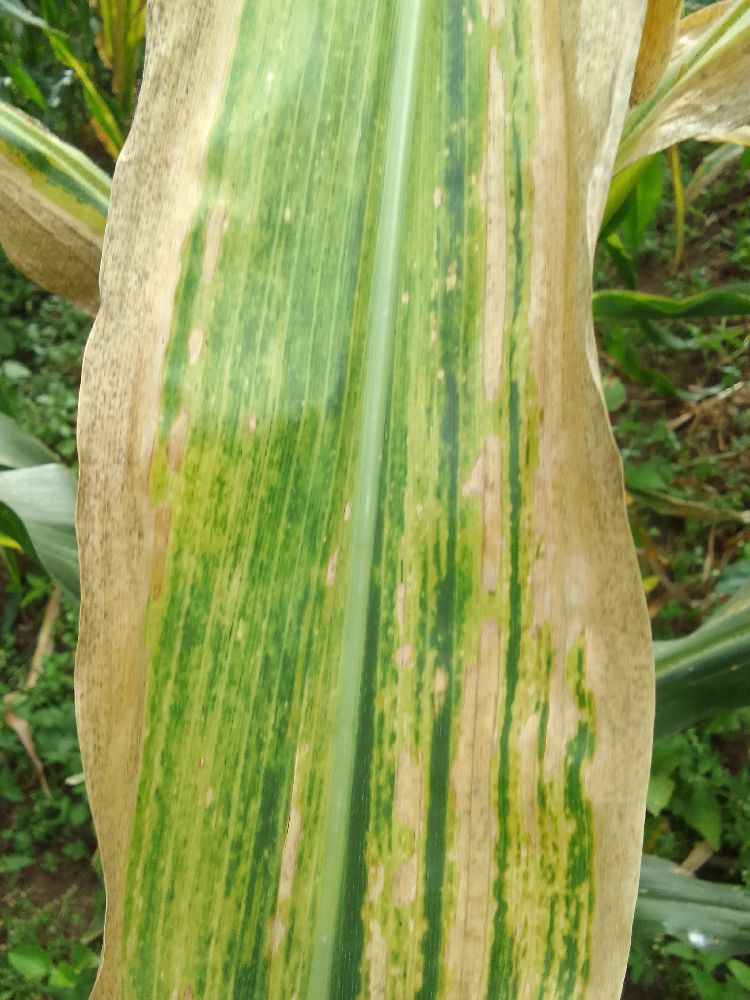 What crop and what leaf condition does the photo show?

maize, maize lethal necrosis
